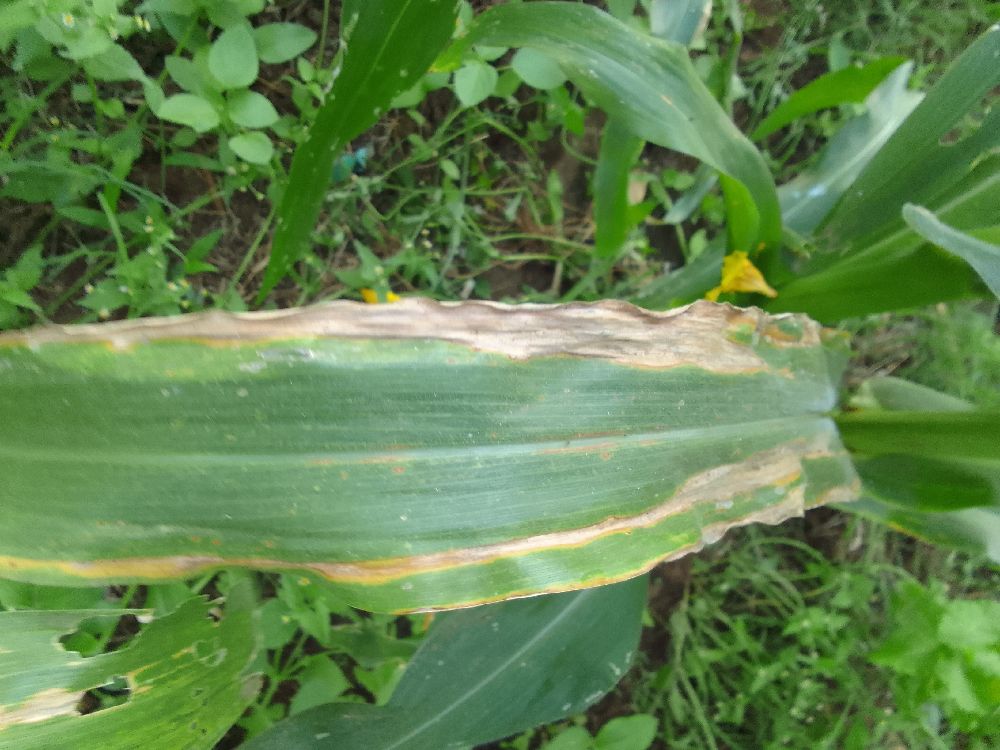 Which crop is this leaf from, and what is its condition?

maize, maize lethal necrosis
